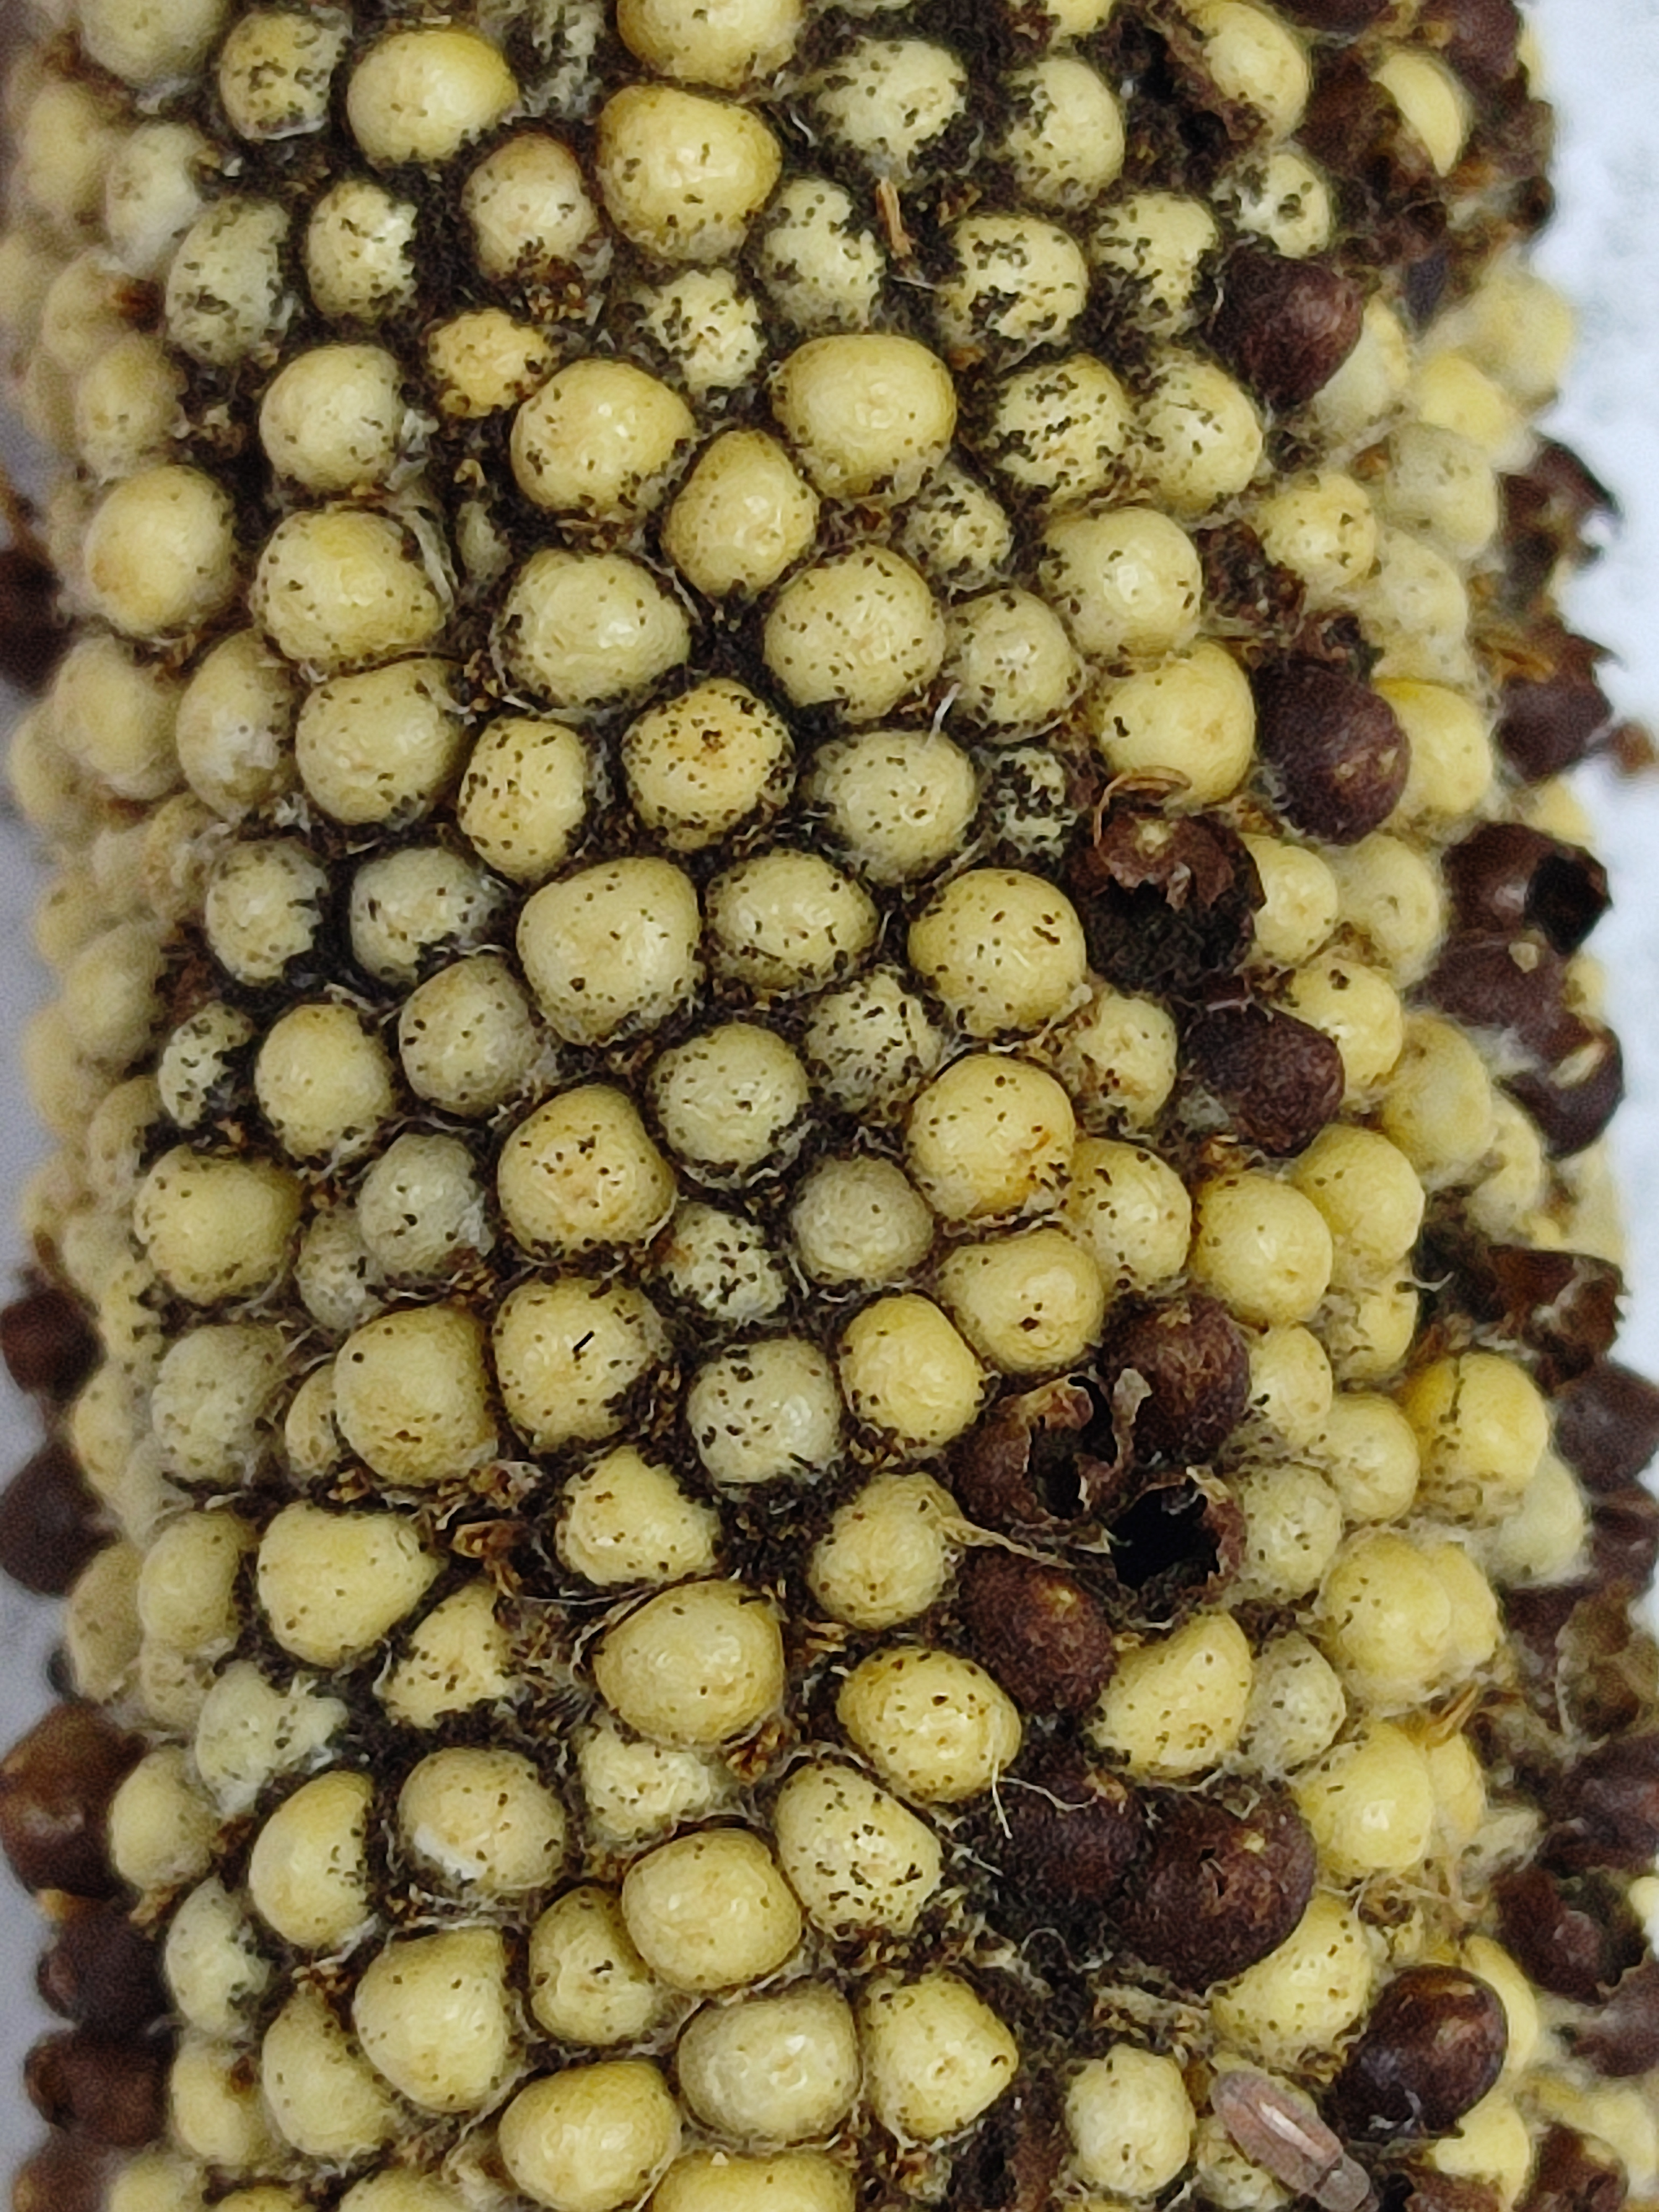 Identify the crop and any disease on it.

pearl millet, smut
